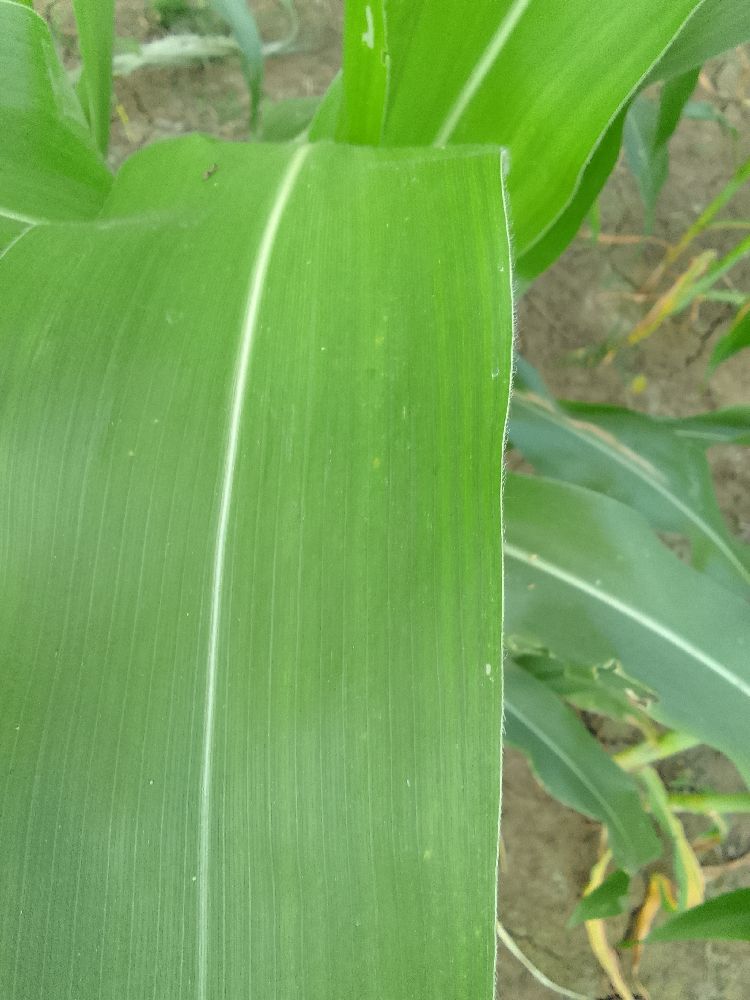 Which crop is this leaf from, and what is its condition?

maize, healthy
